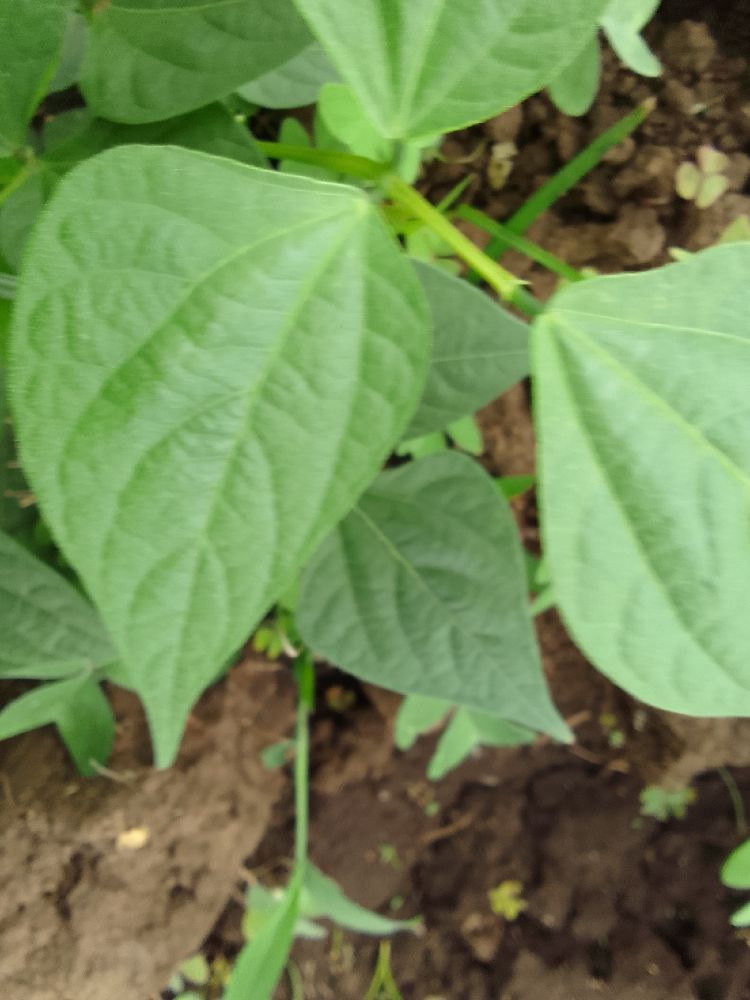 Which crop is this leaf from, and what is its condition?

common bean, healthy
